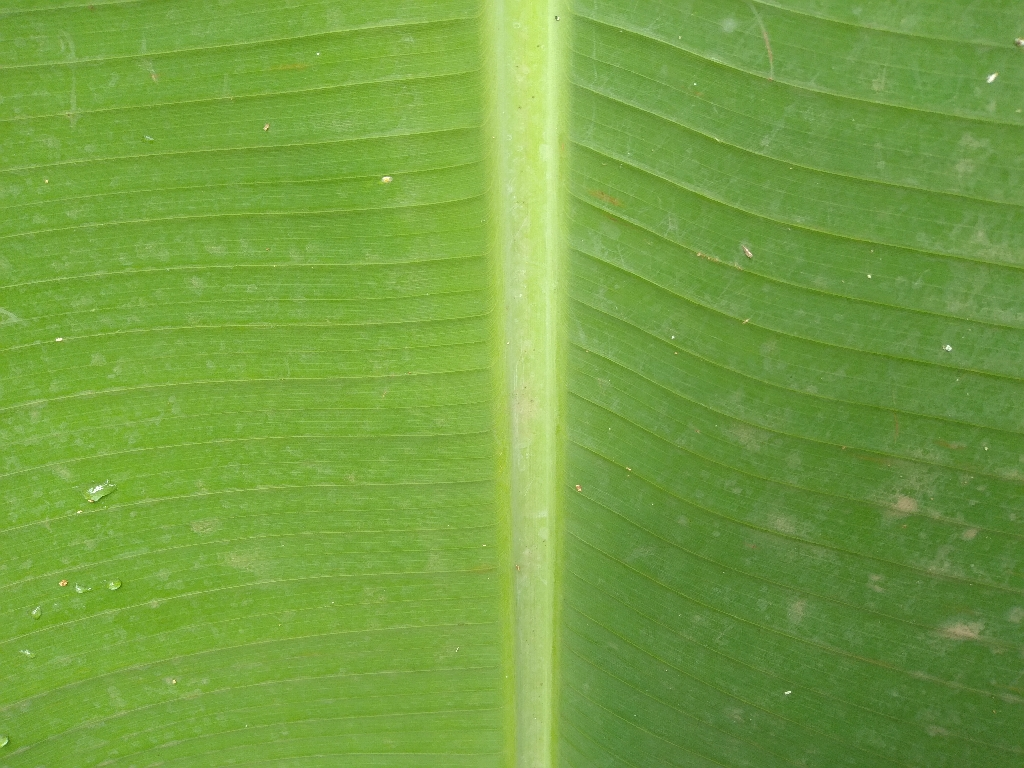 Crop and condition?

banana, healthy
